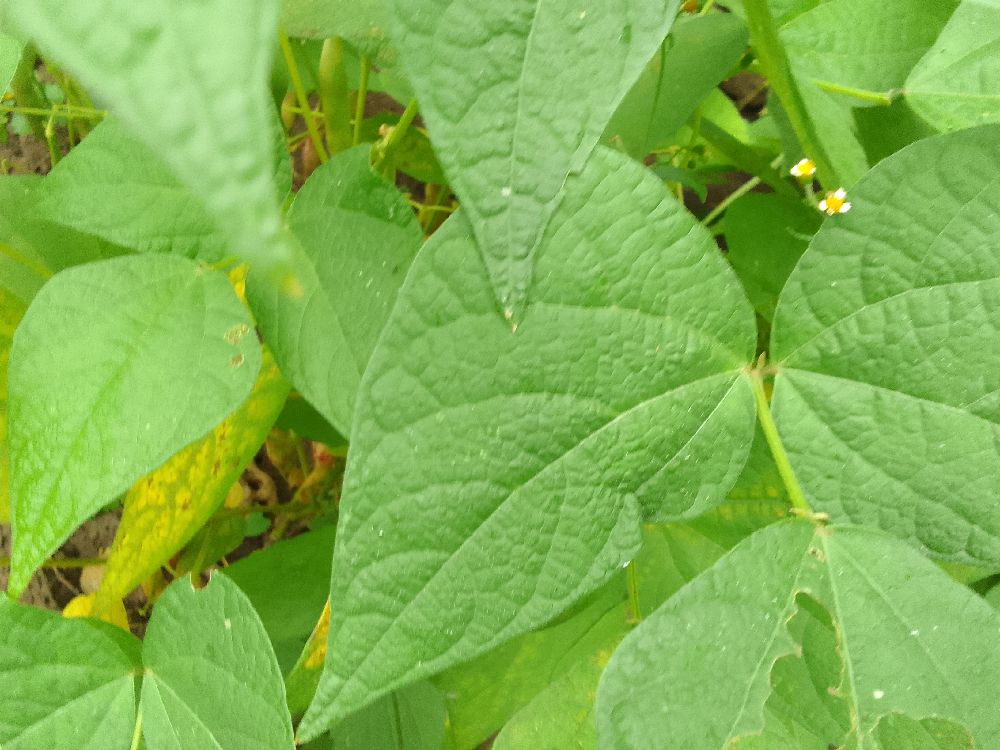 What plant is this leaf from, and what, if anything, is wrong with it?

common bean, healthy
